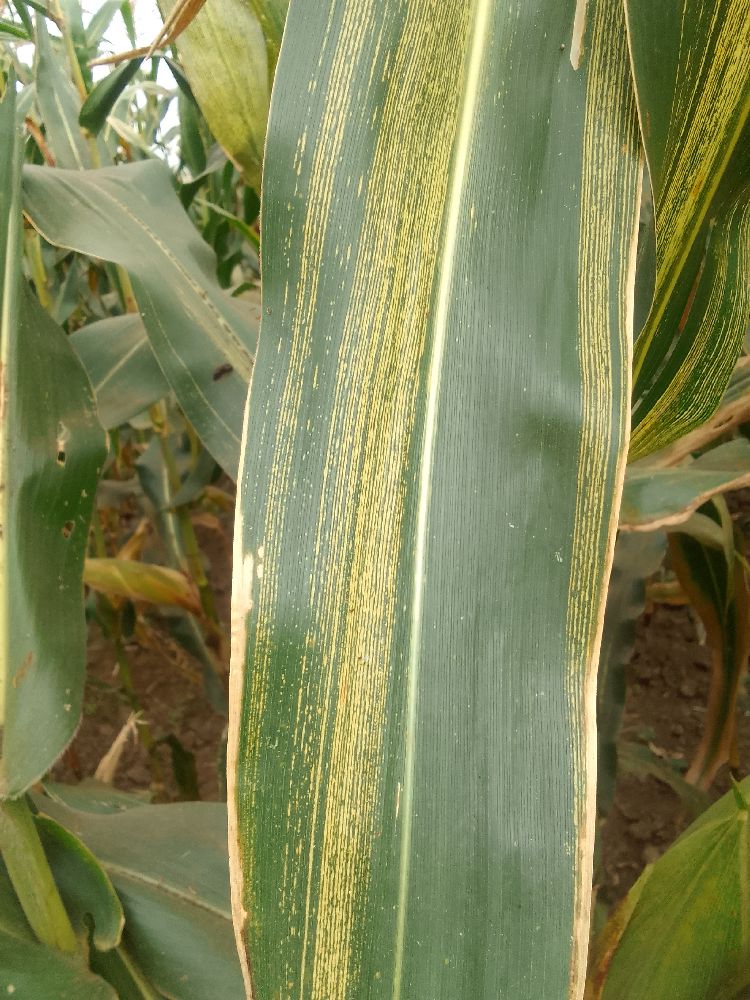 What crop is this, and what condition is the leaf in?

maize, maize streak virus
